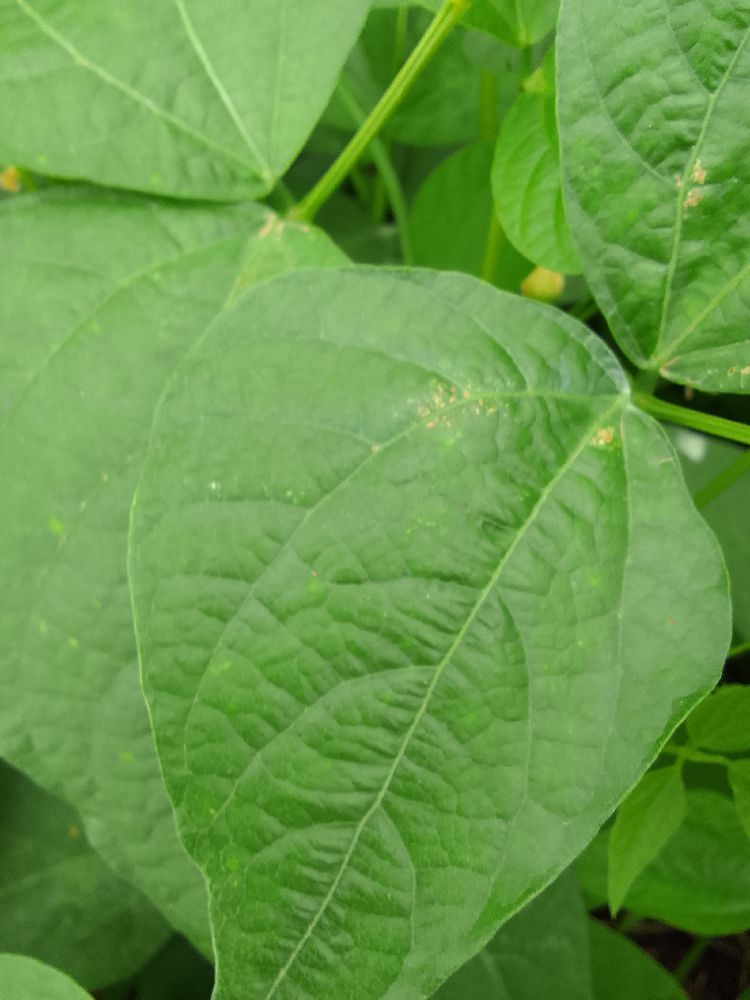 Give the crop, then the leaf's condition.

common bean, healthy
